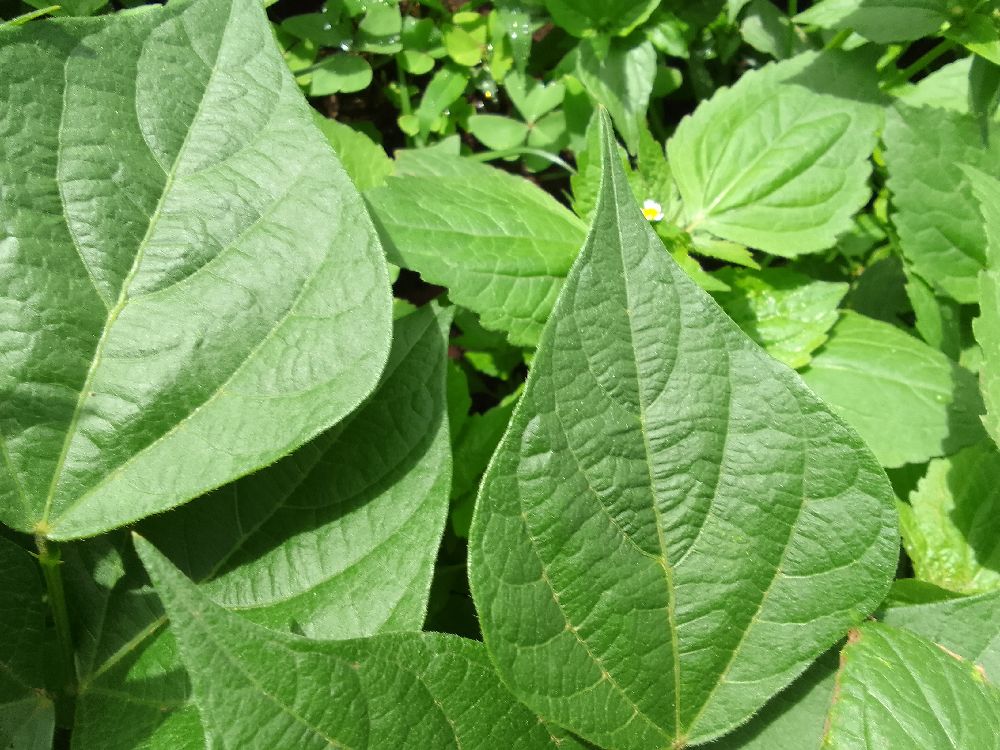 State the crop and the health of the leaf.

common bean, healthy
